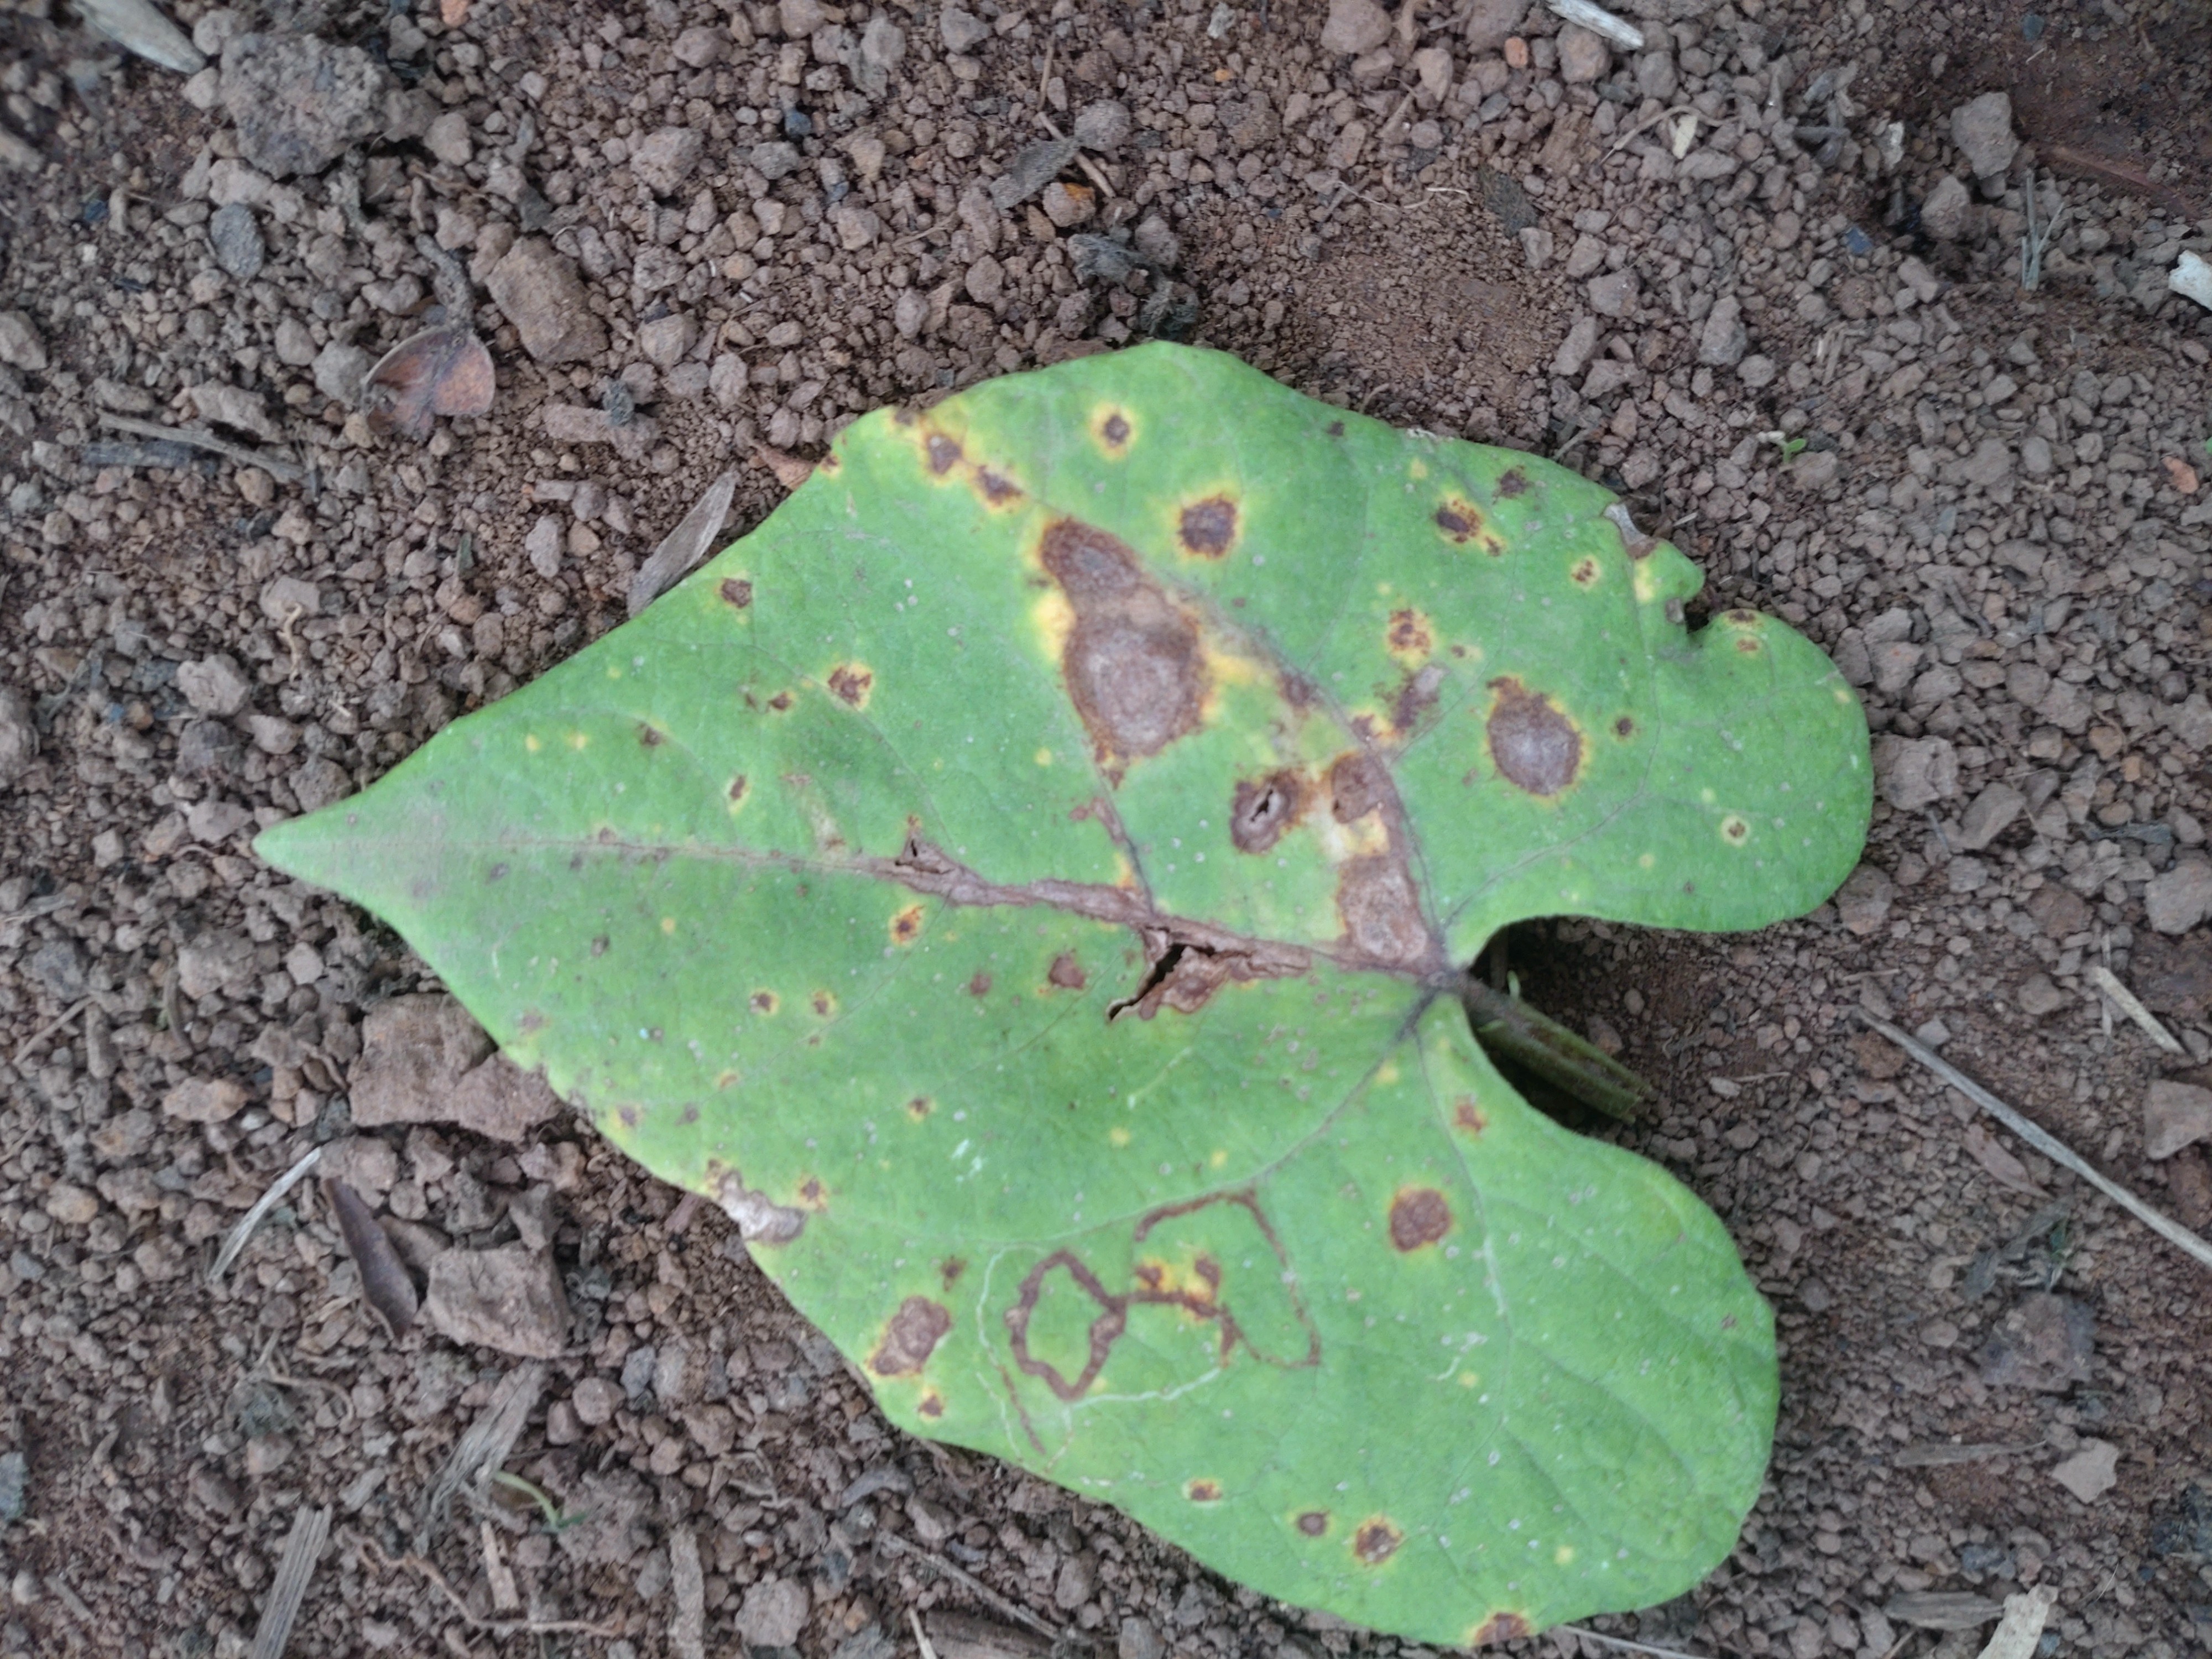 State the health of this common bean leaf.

rust
